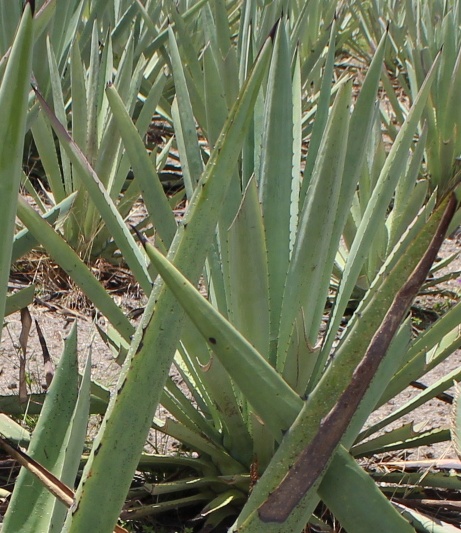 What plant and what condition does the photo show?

agave, yellow
